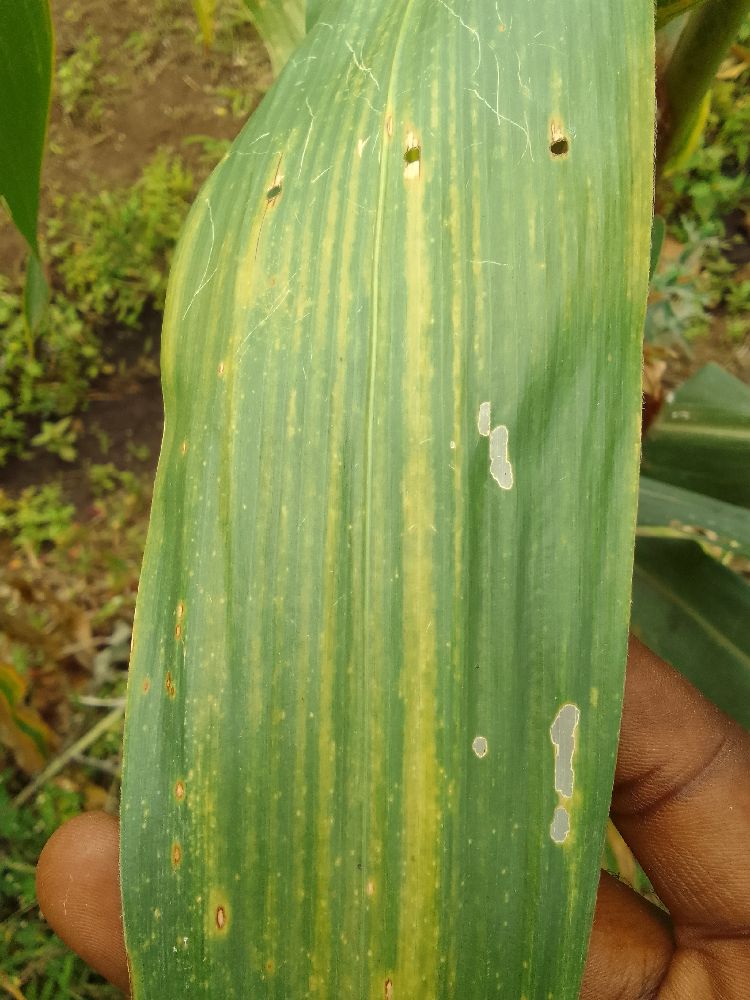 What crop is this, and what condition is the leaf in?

maize, maize lethal necrosis
